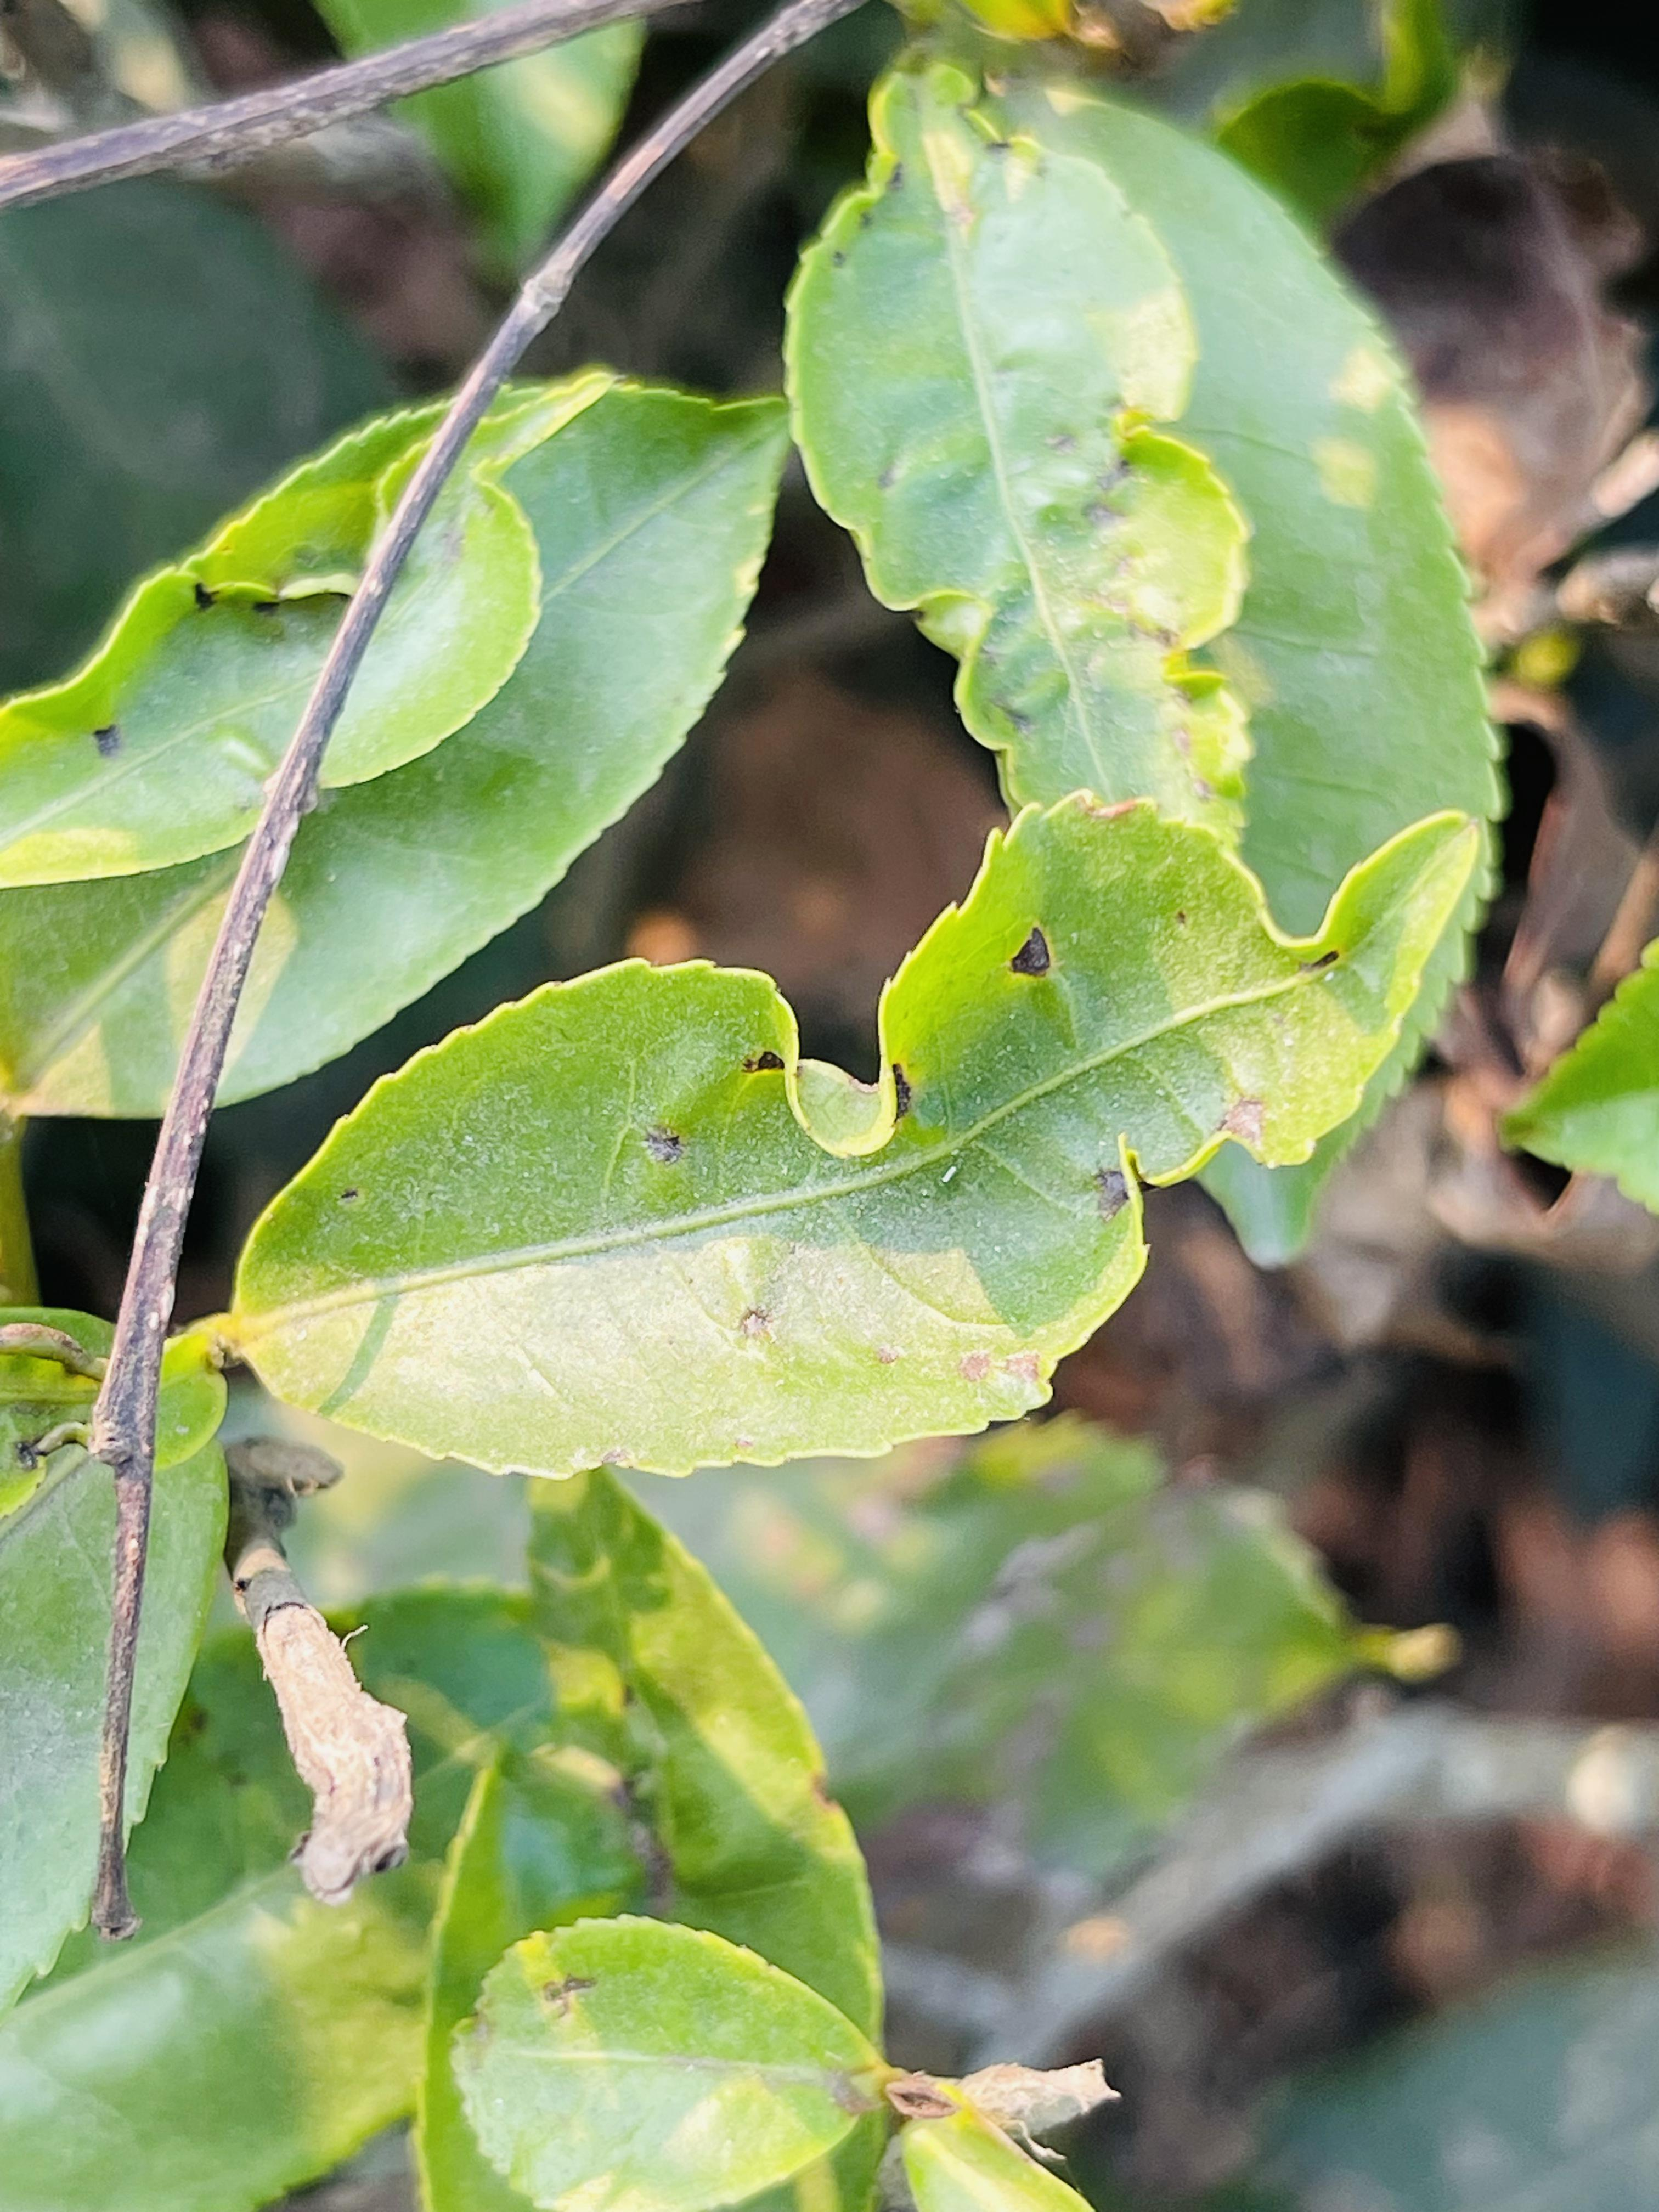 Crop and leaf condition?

tea, helopeltis
